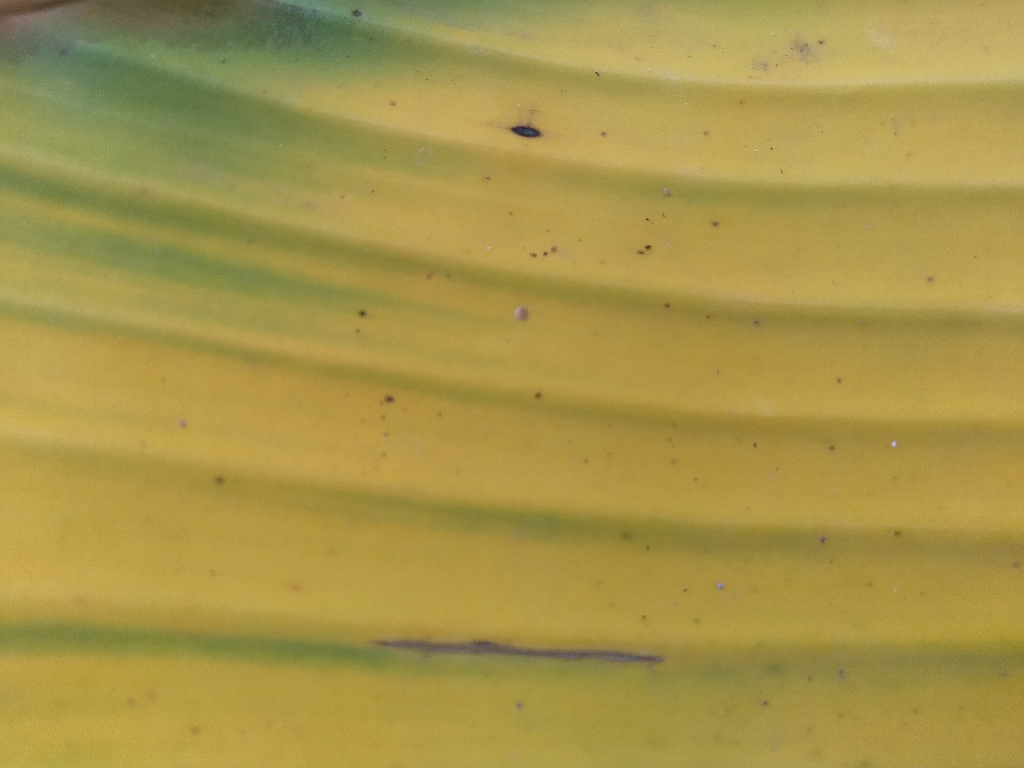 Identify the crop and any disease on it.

banana, fusarium wilt race 1
